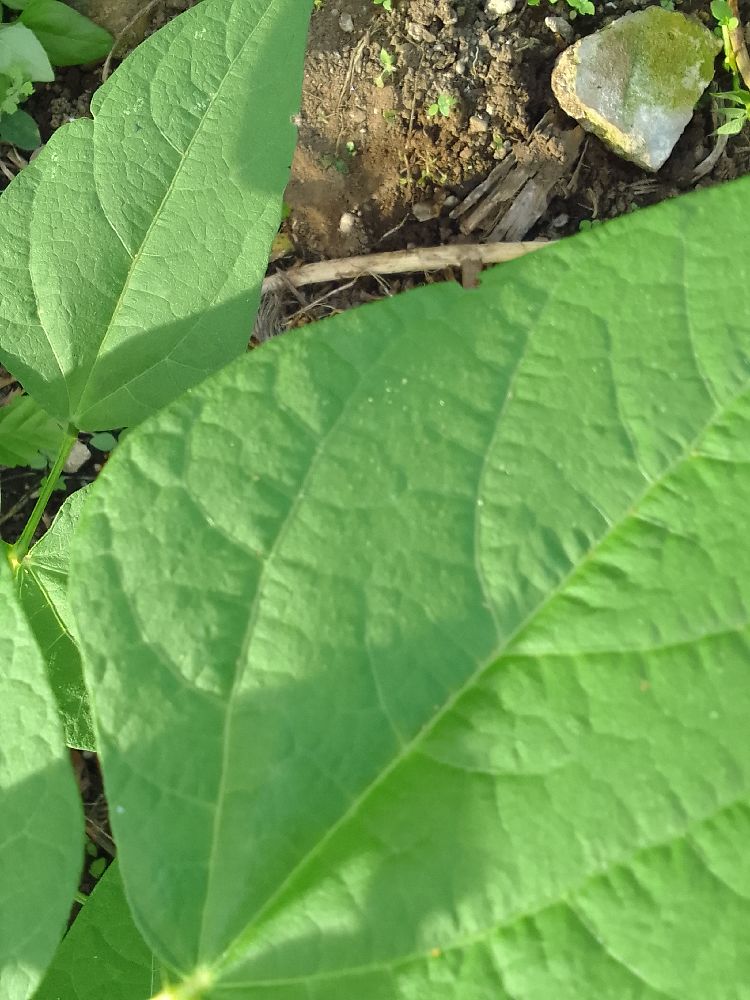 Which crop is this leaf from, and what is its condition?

common bean, healthy
